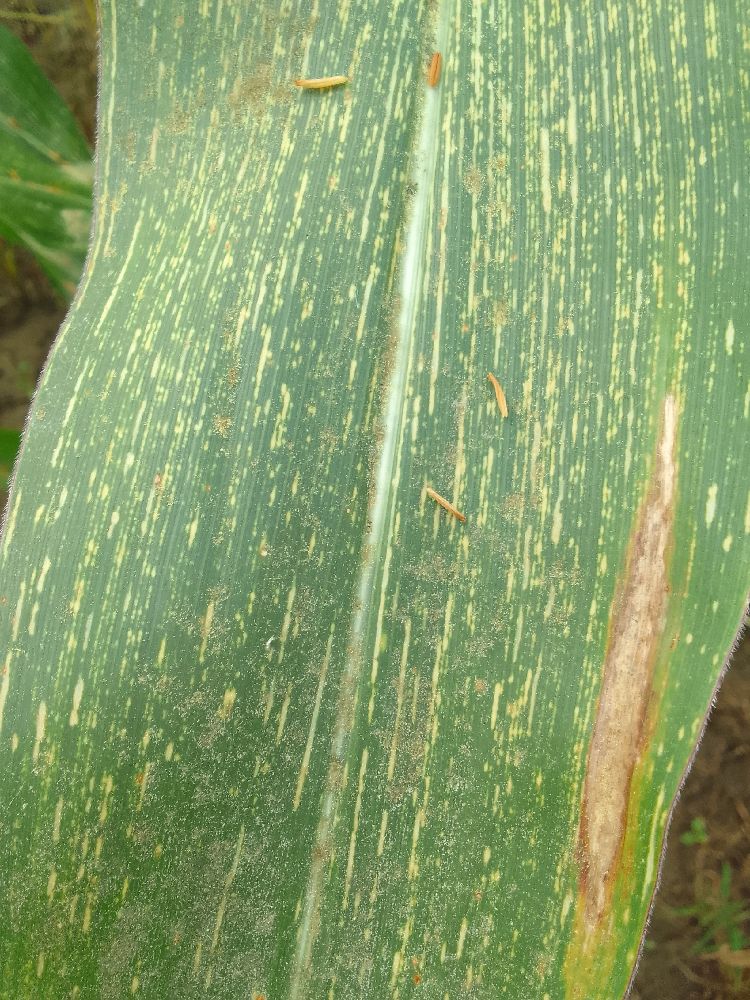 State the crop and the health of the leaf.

maize, maize streak virus
